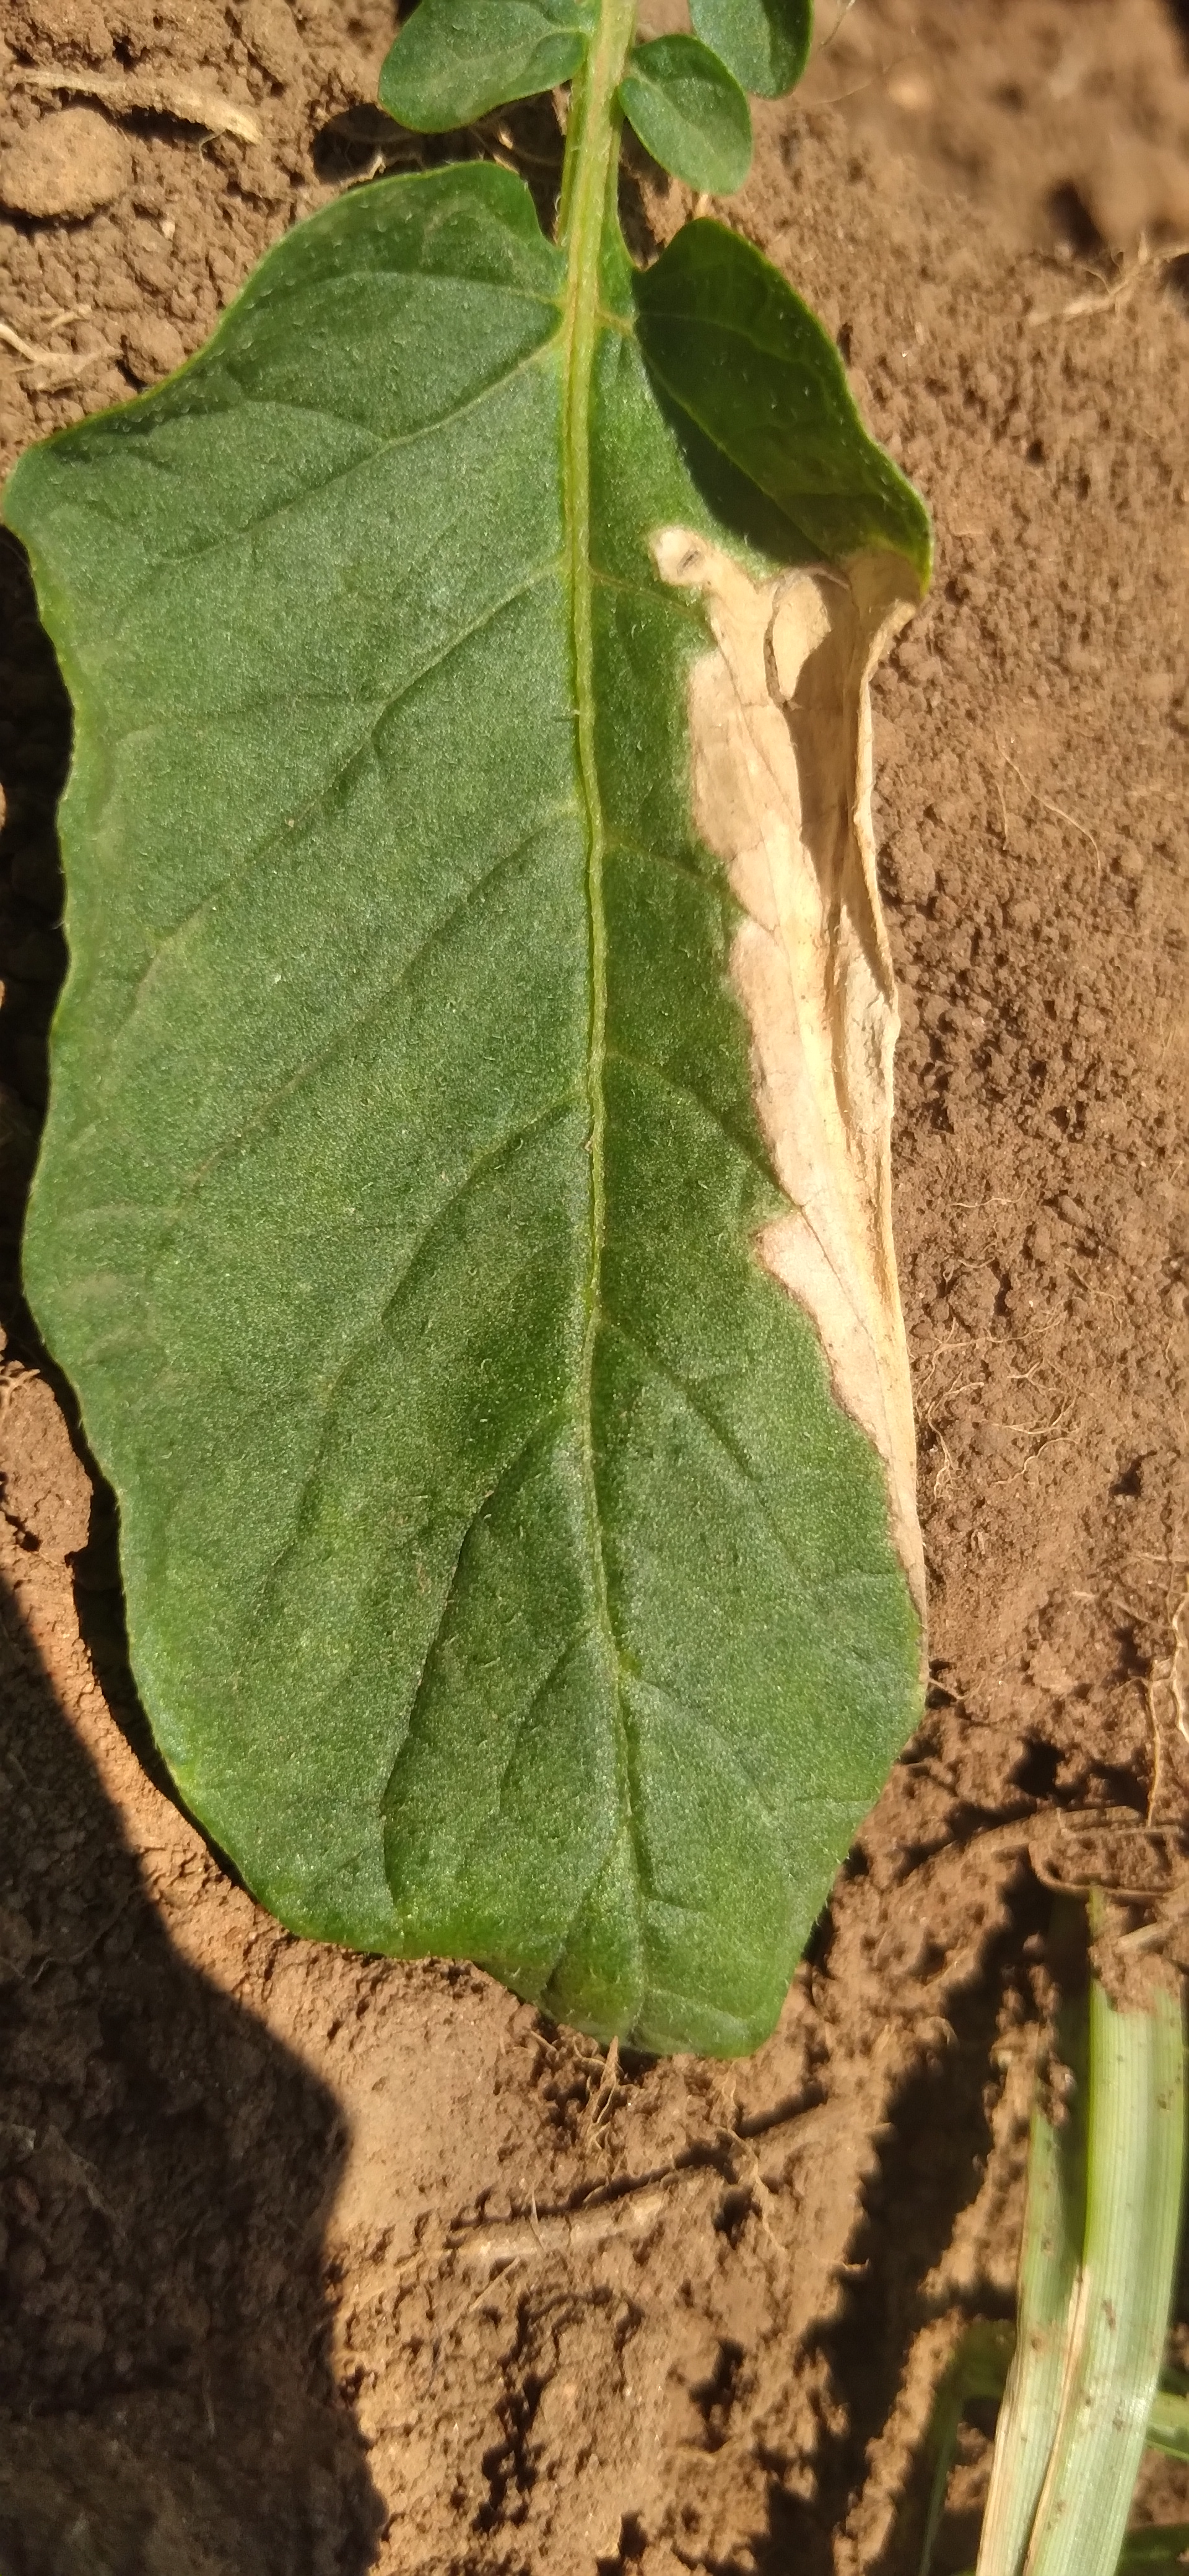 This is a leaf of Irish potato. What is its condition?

early blight
